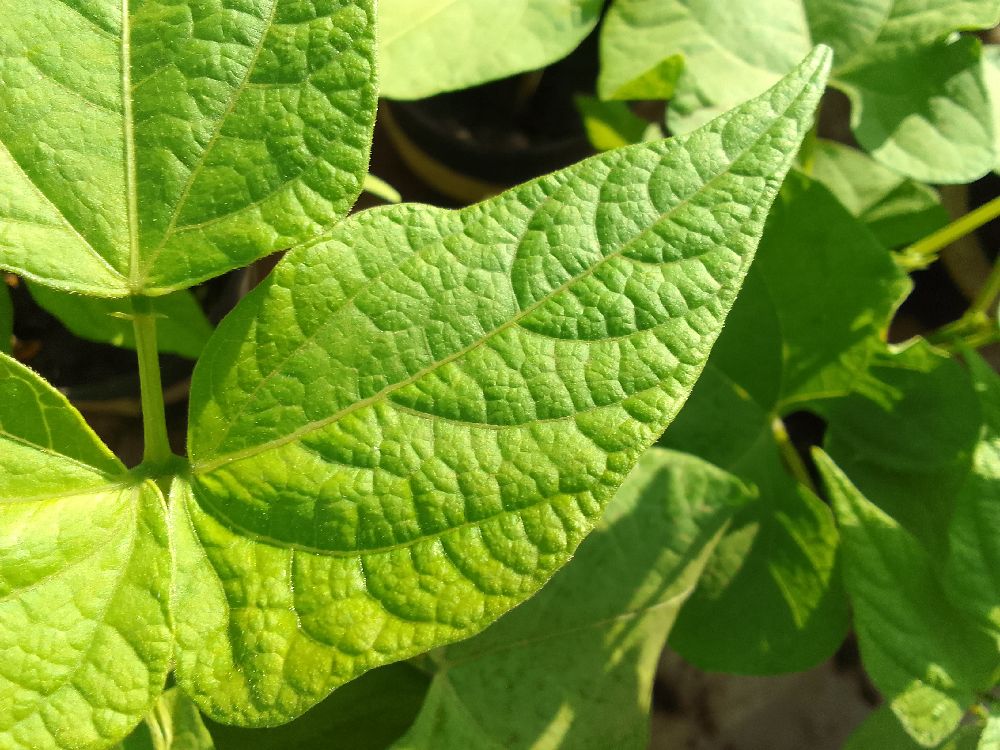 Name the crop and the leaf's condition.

common bean, healthy
